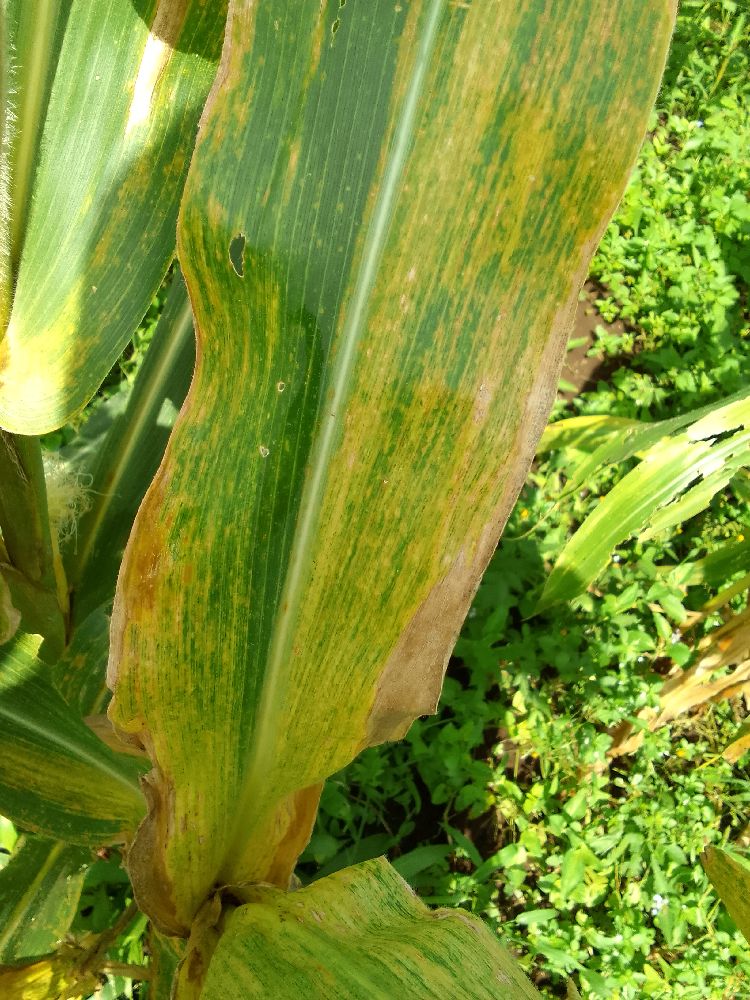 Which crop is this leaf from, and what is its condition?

maize, maize lethal necrosis
